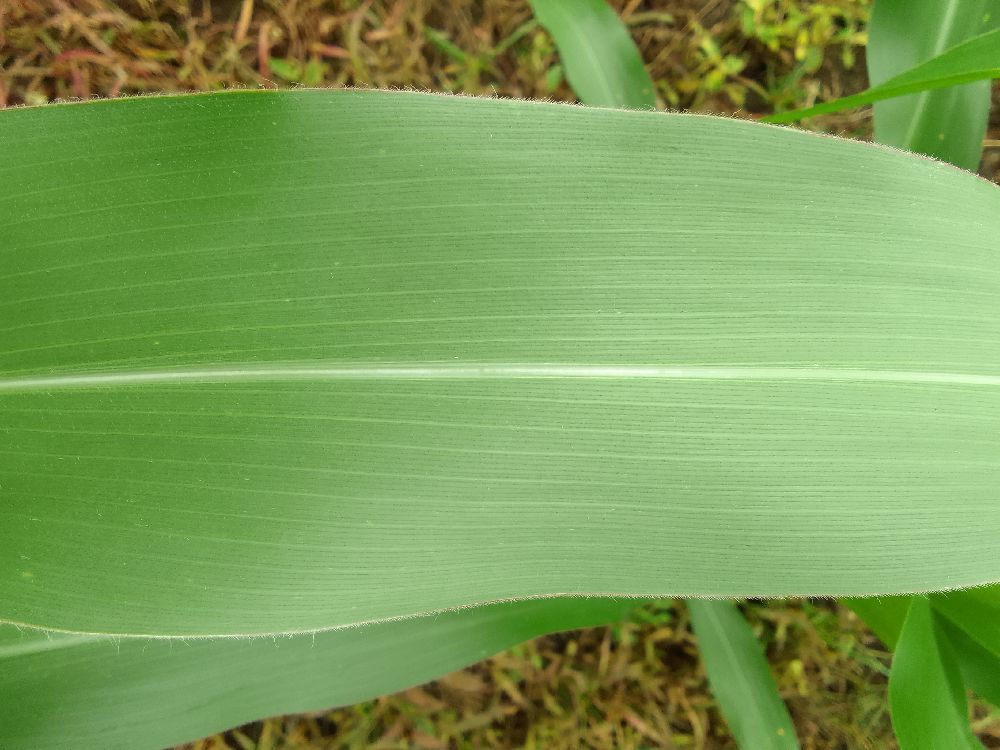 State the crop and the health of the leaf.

maize, healthy
